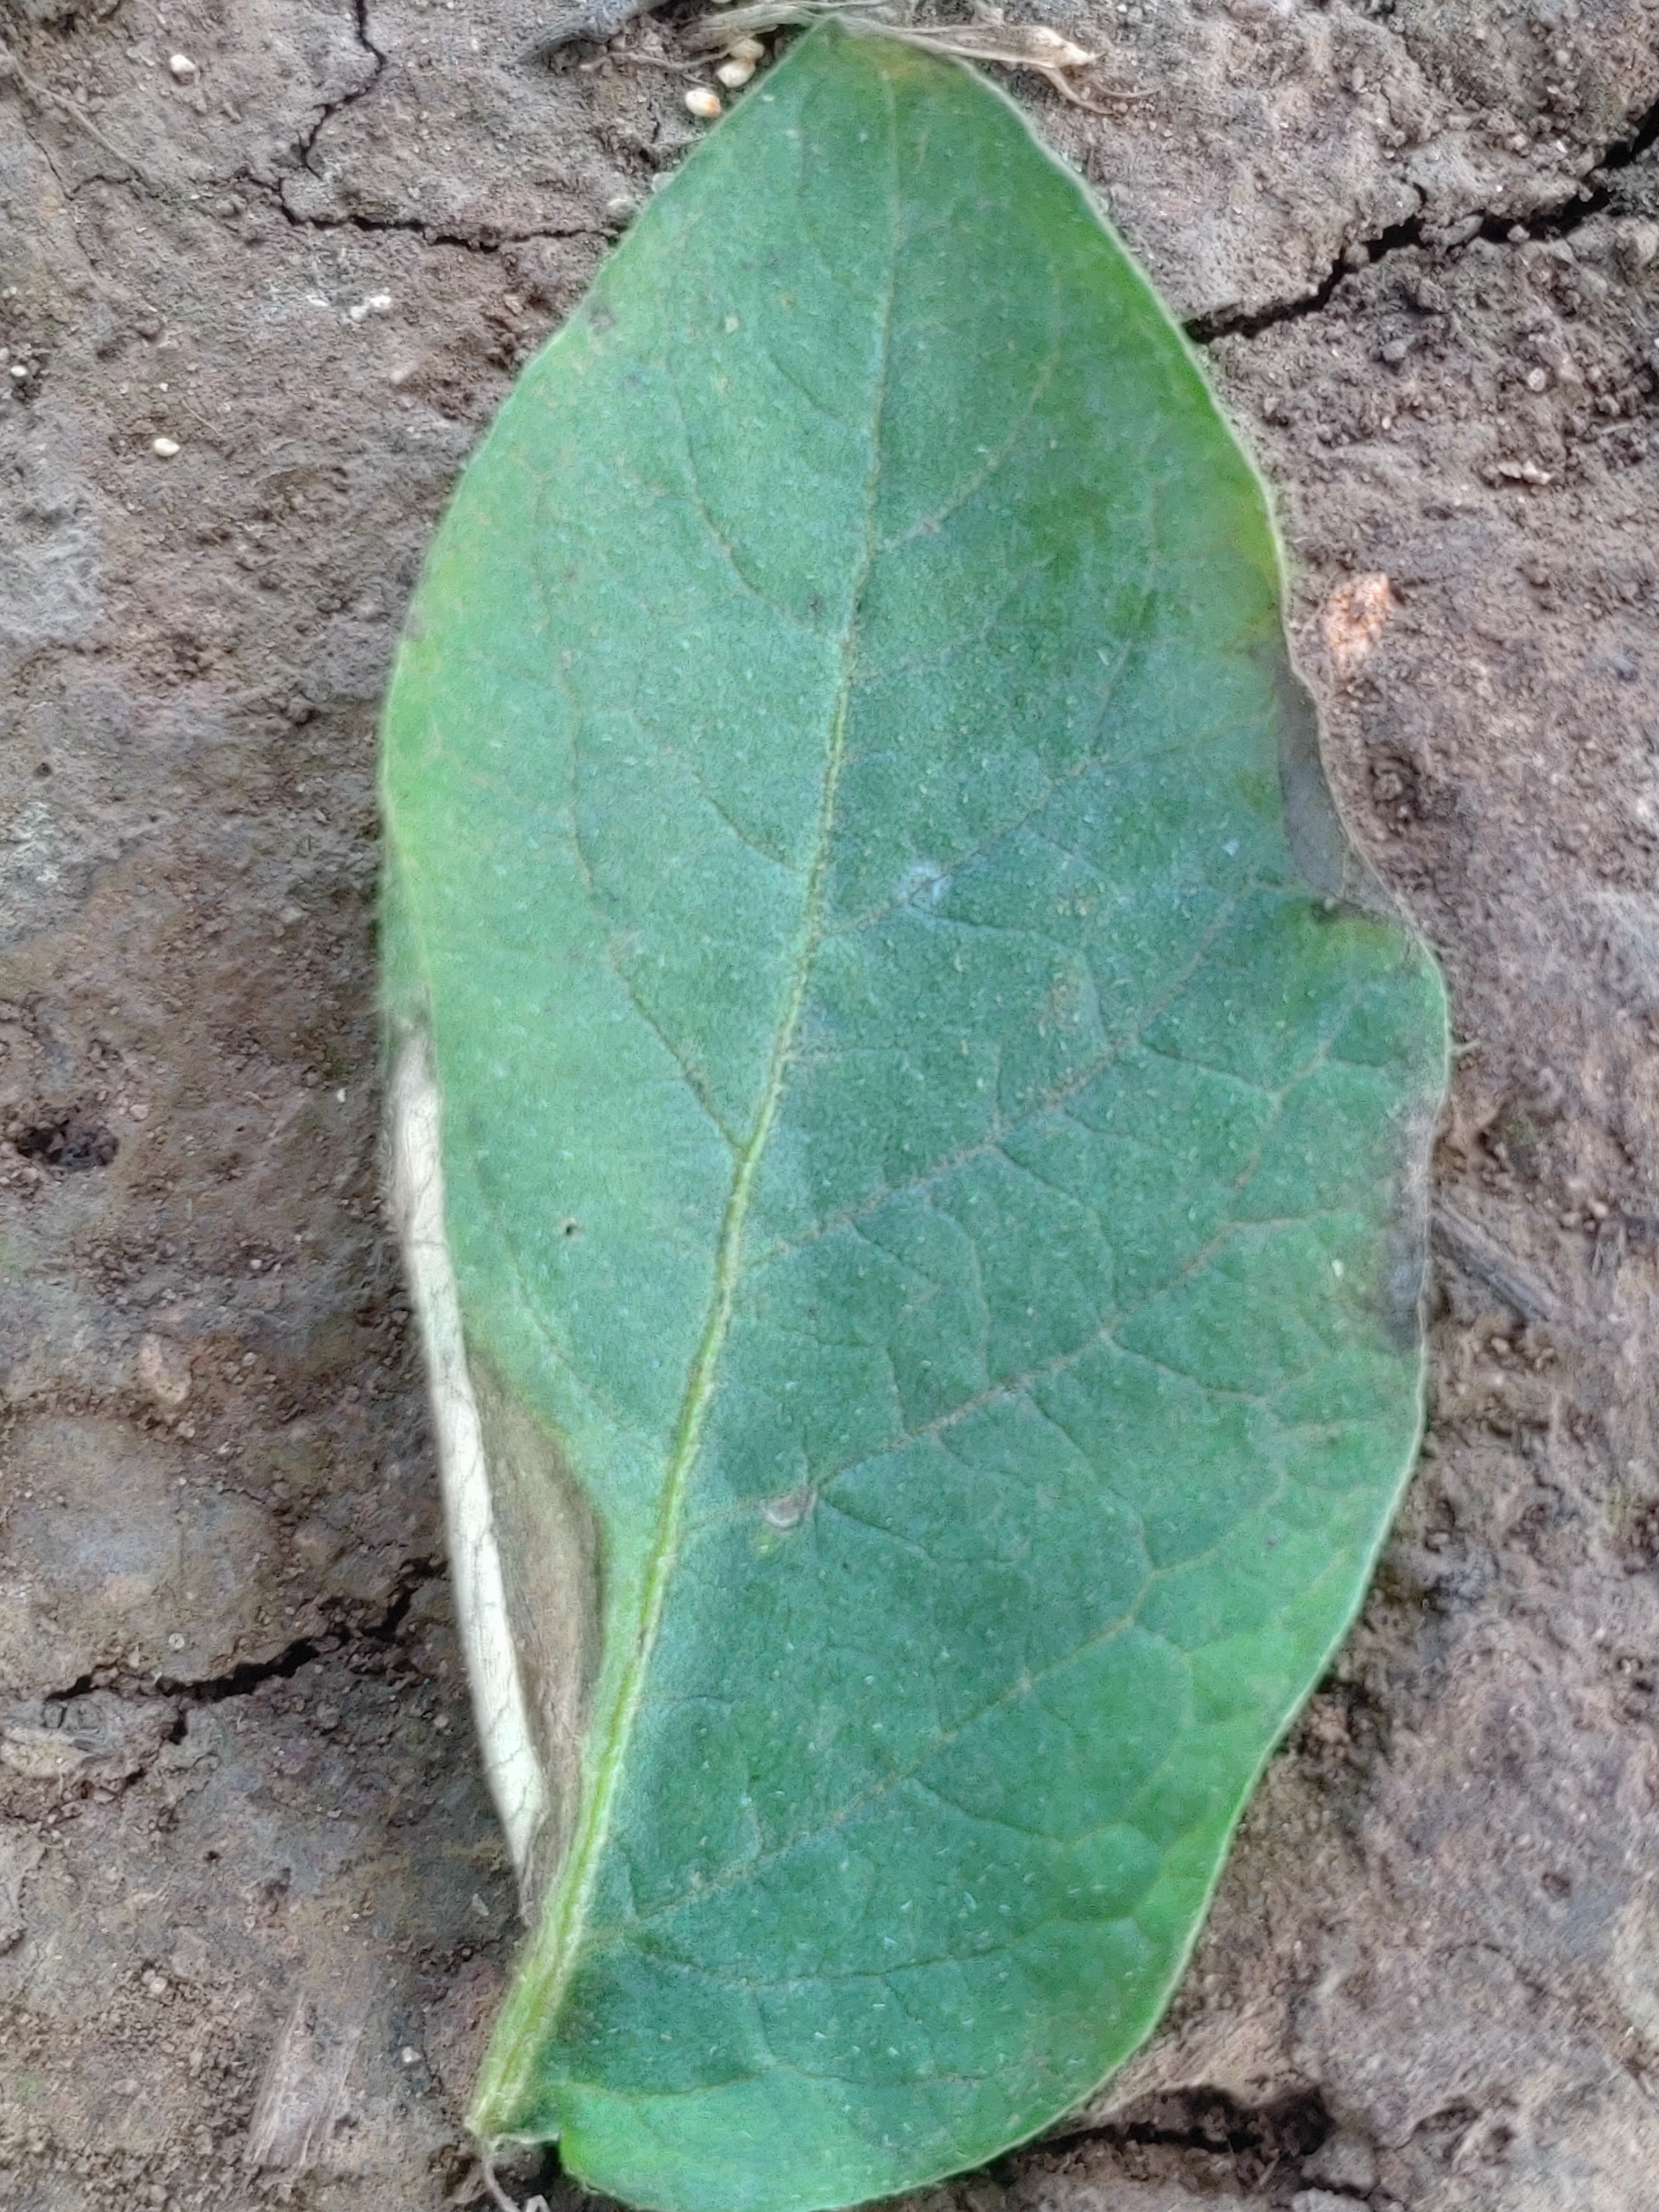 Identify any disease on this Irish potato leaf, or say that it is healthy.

early blight
